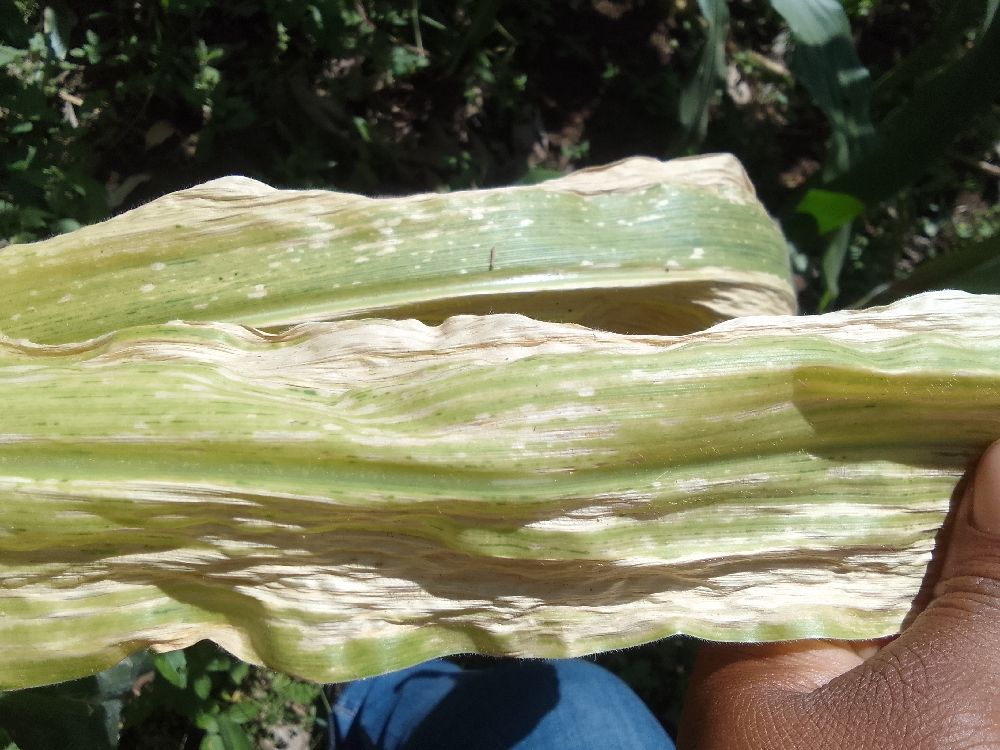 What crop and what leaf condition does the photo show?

maize, maize lethal necrosis
